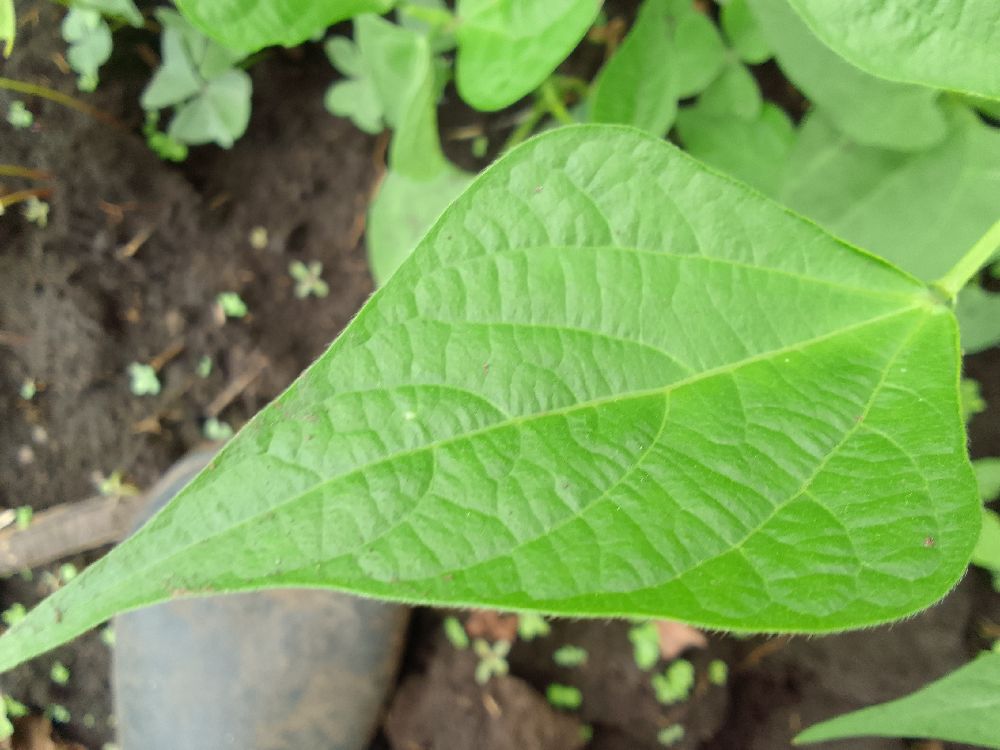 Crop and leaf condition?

common bean, healthy
